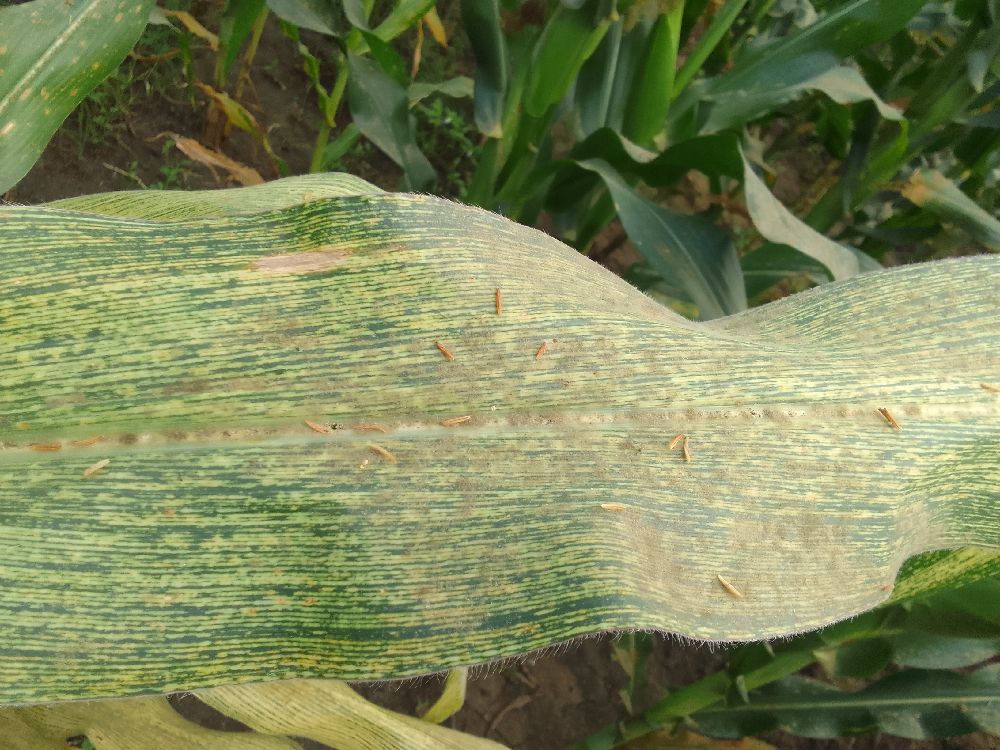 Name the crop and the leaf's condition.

maize, maize streak virus
